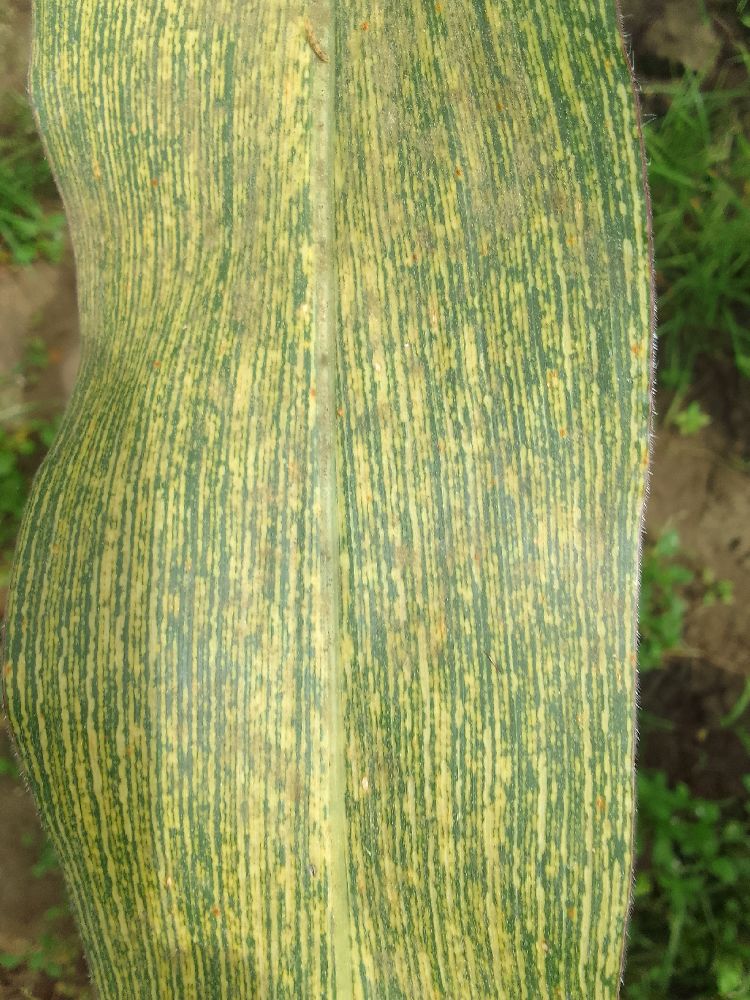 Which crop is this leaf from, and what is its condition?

maize, maize streak virus
